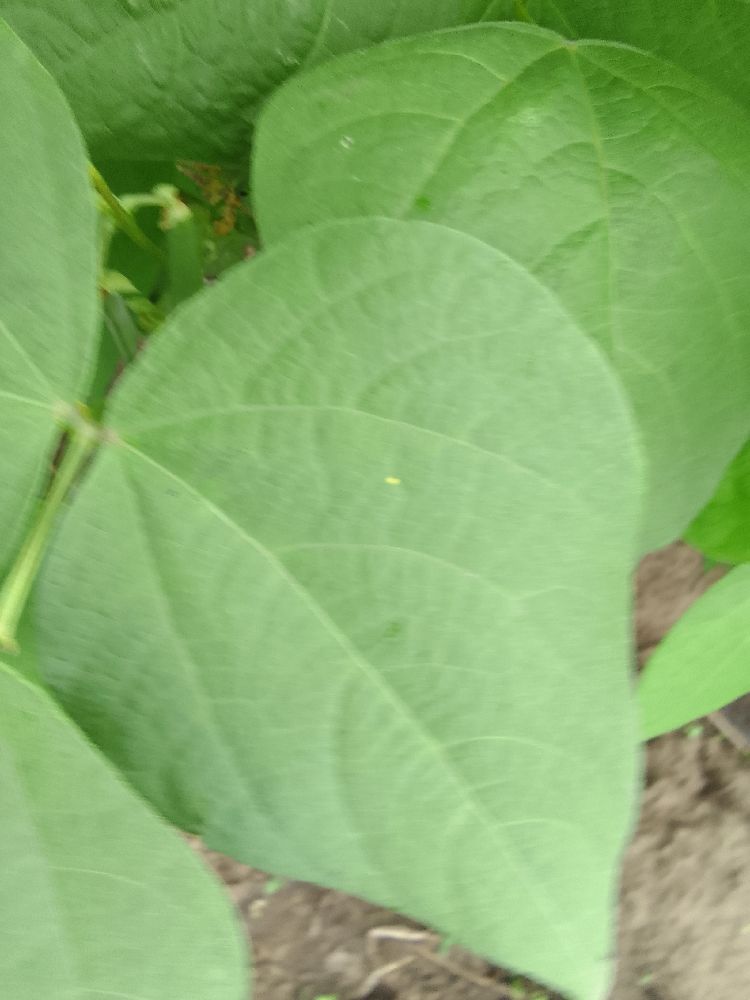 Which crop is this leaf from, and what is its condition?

common bean, healthy
